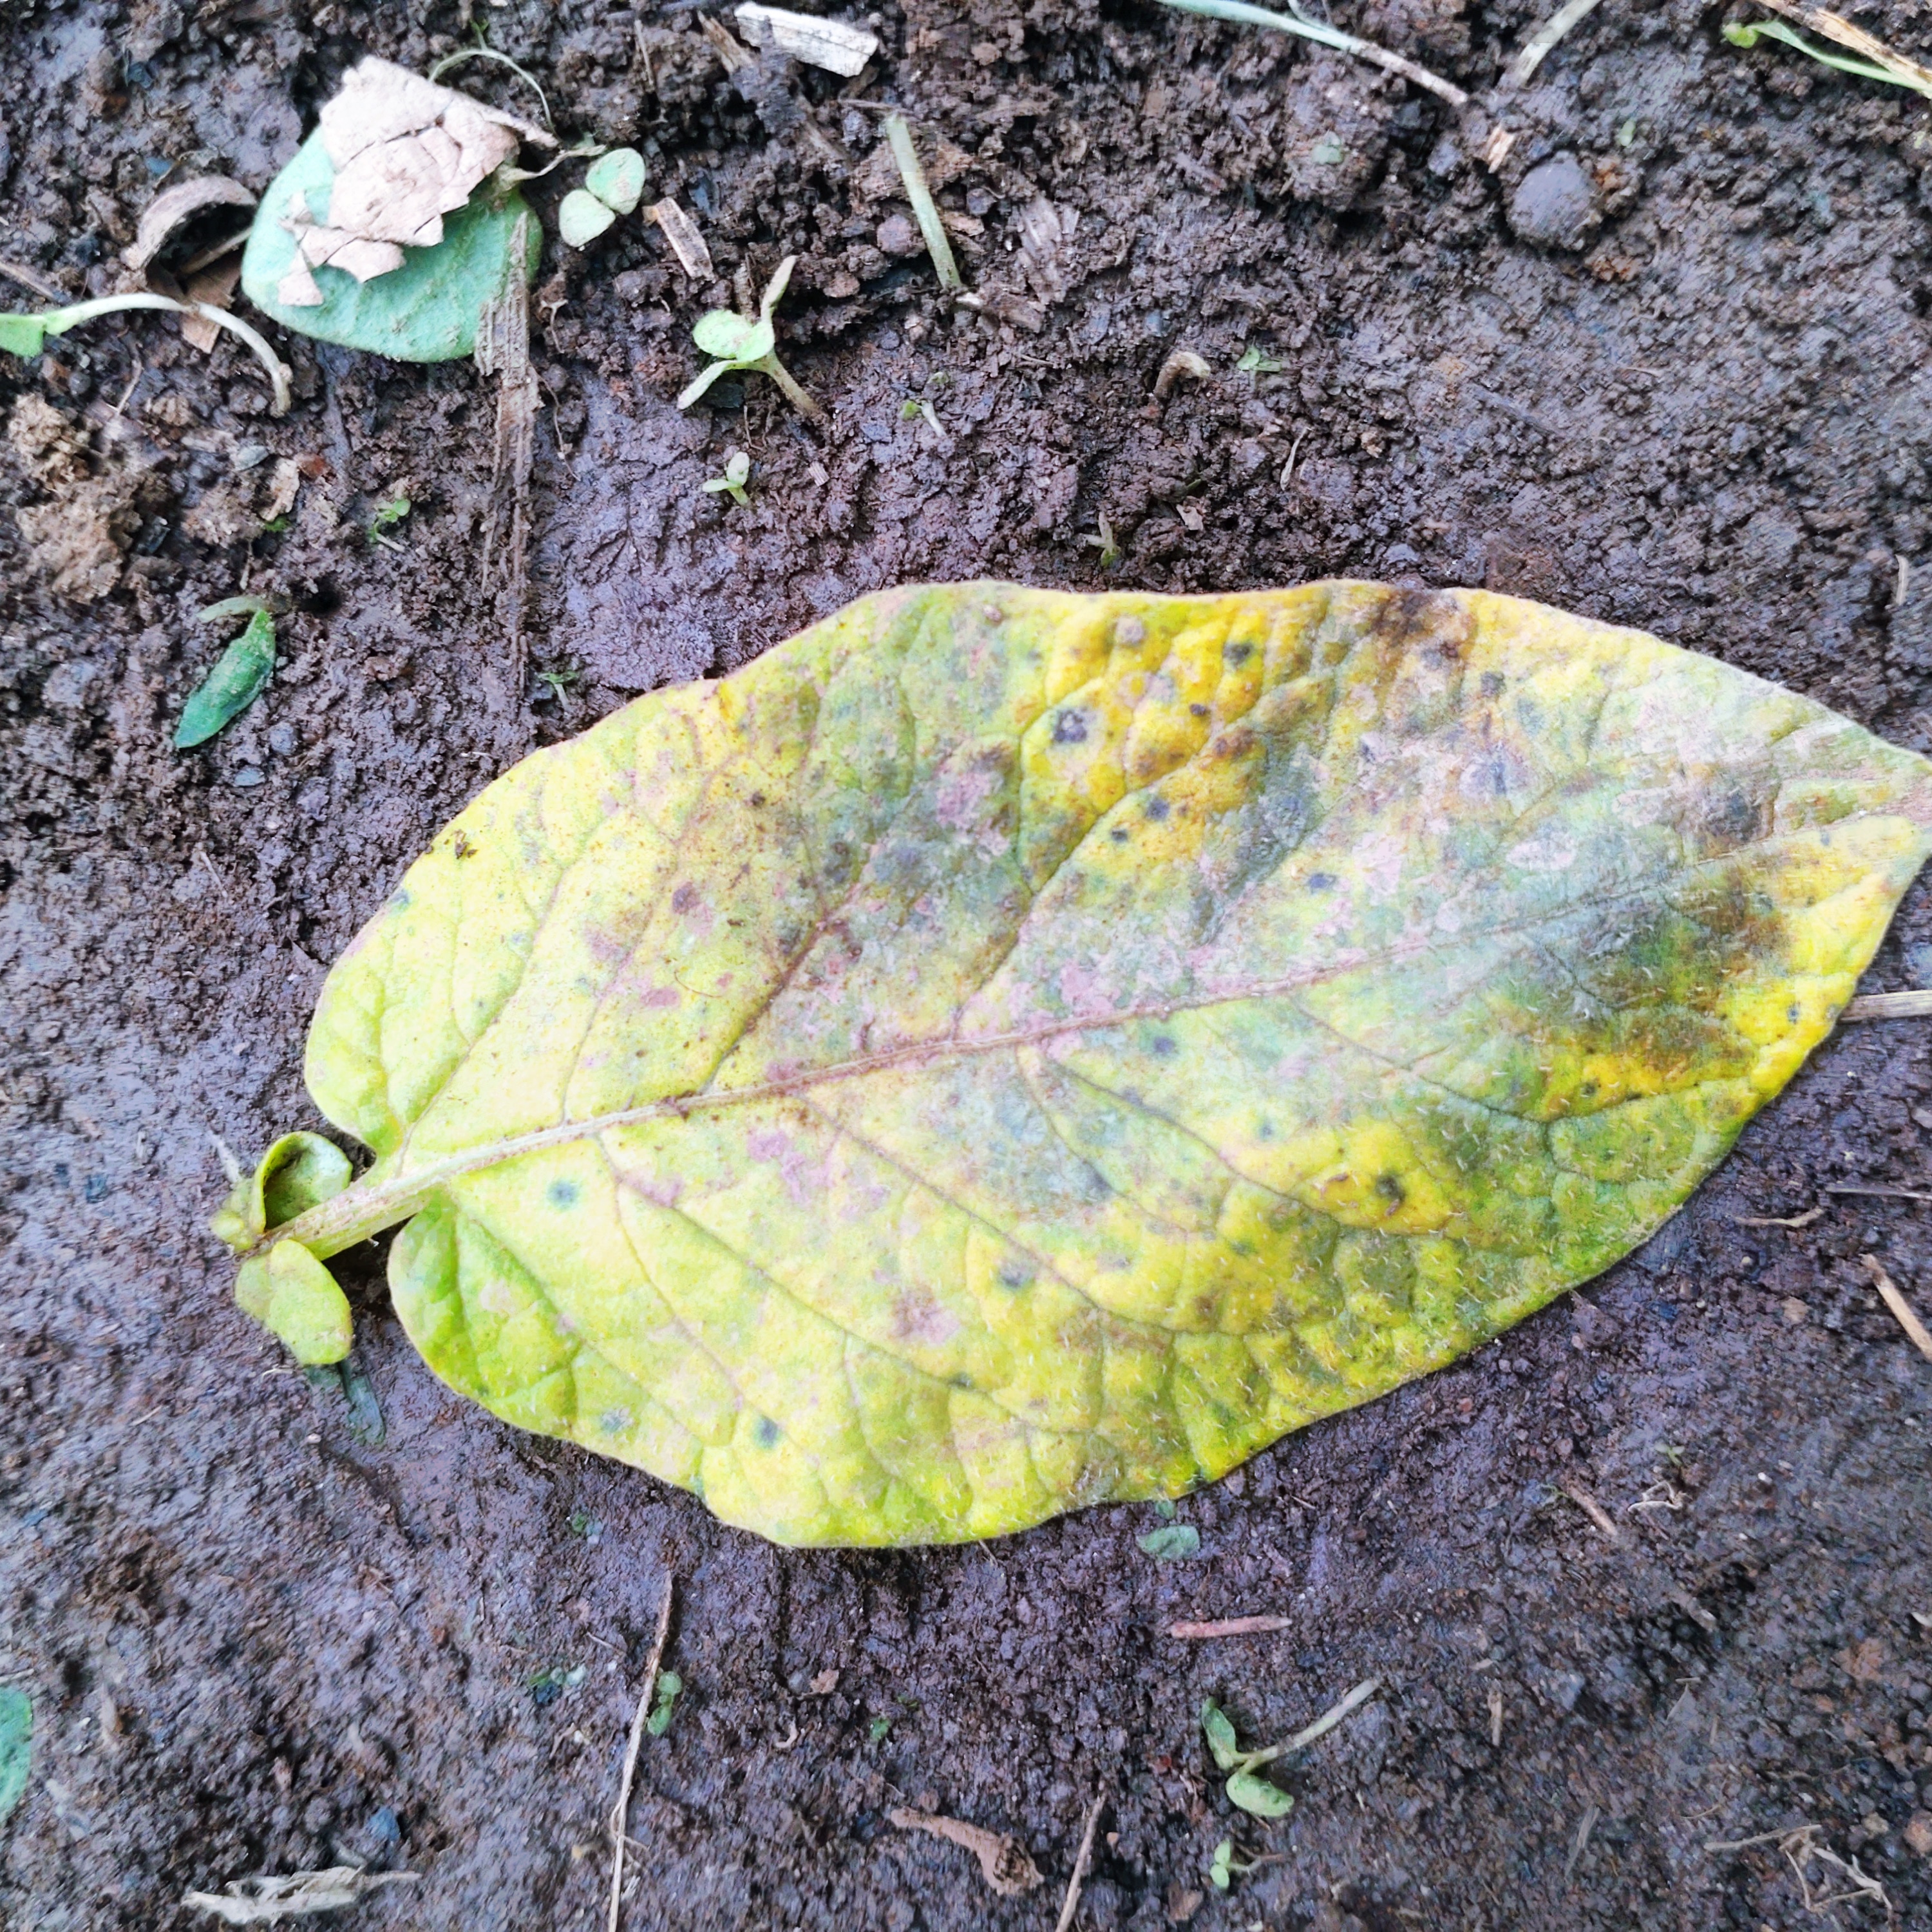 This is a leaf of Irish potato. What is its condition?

late blight
